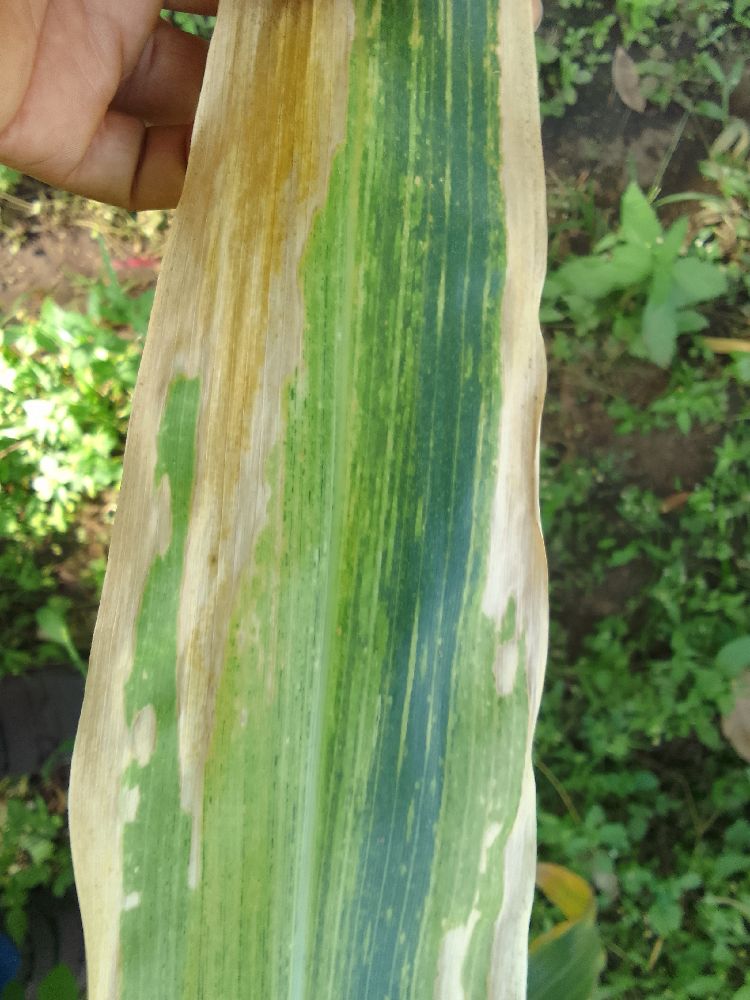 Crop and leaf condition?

maize, maize lethal necrosis
